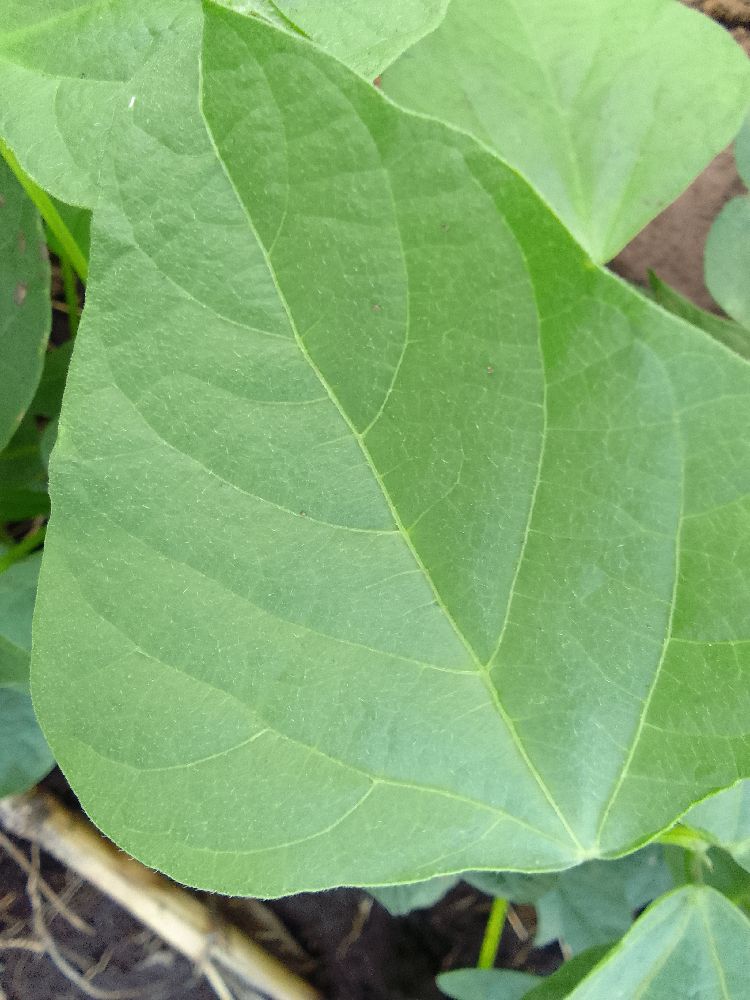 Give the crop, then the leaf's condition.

common bean, healthy
